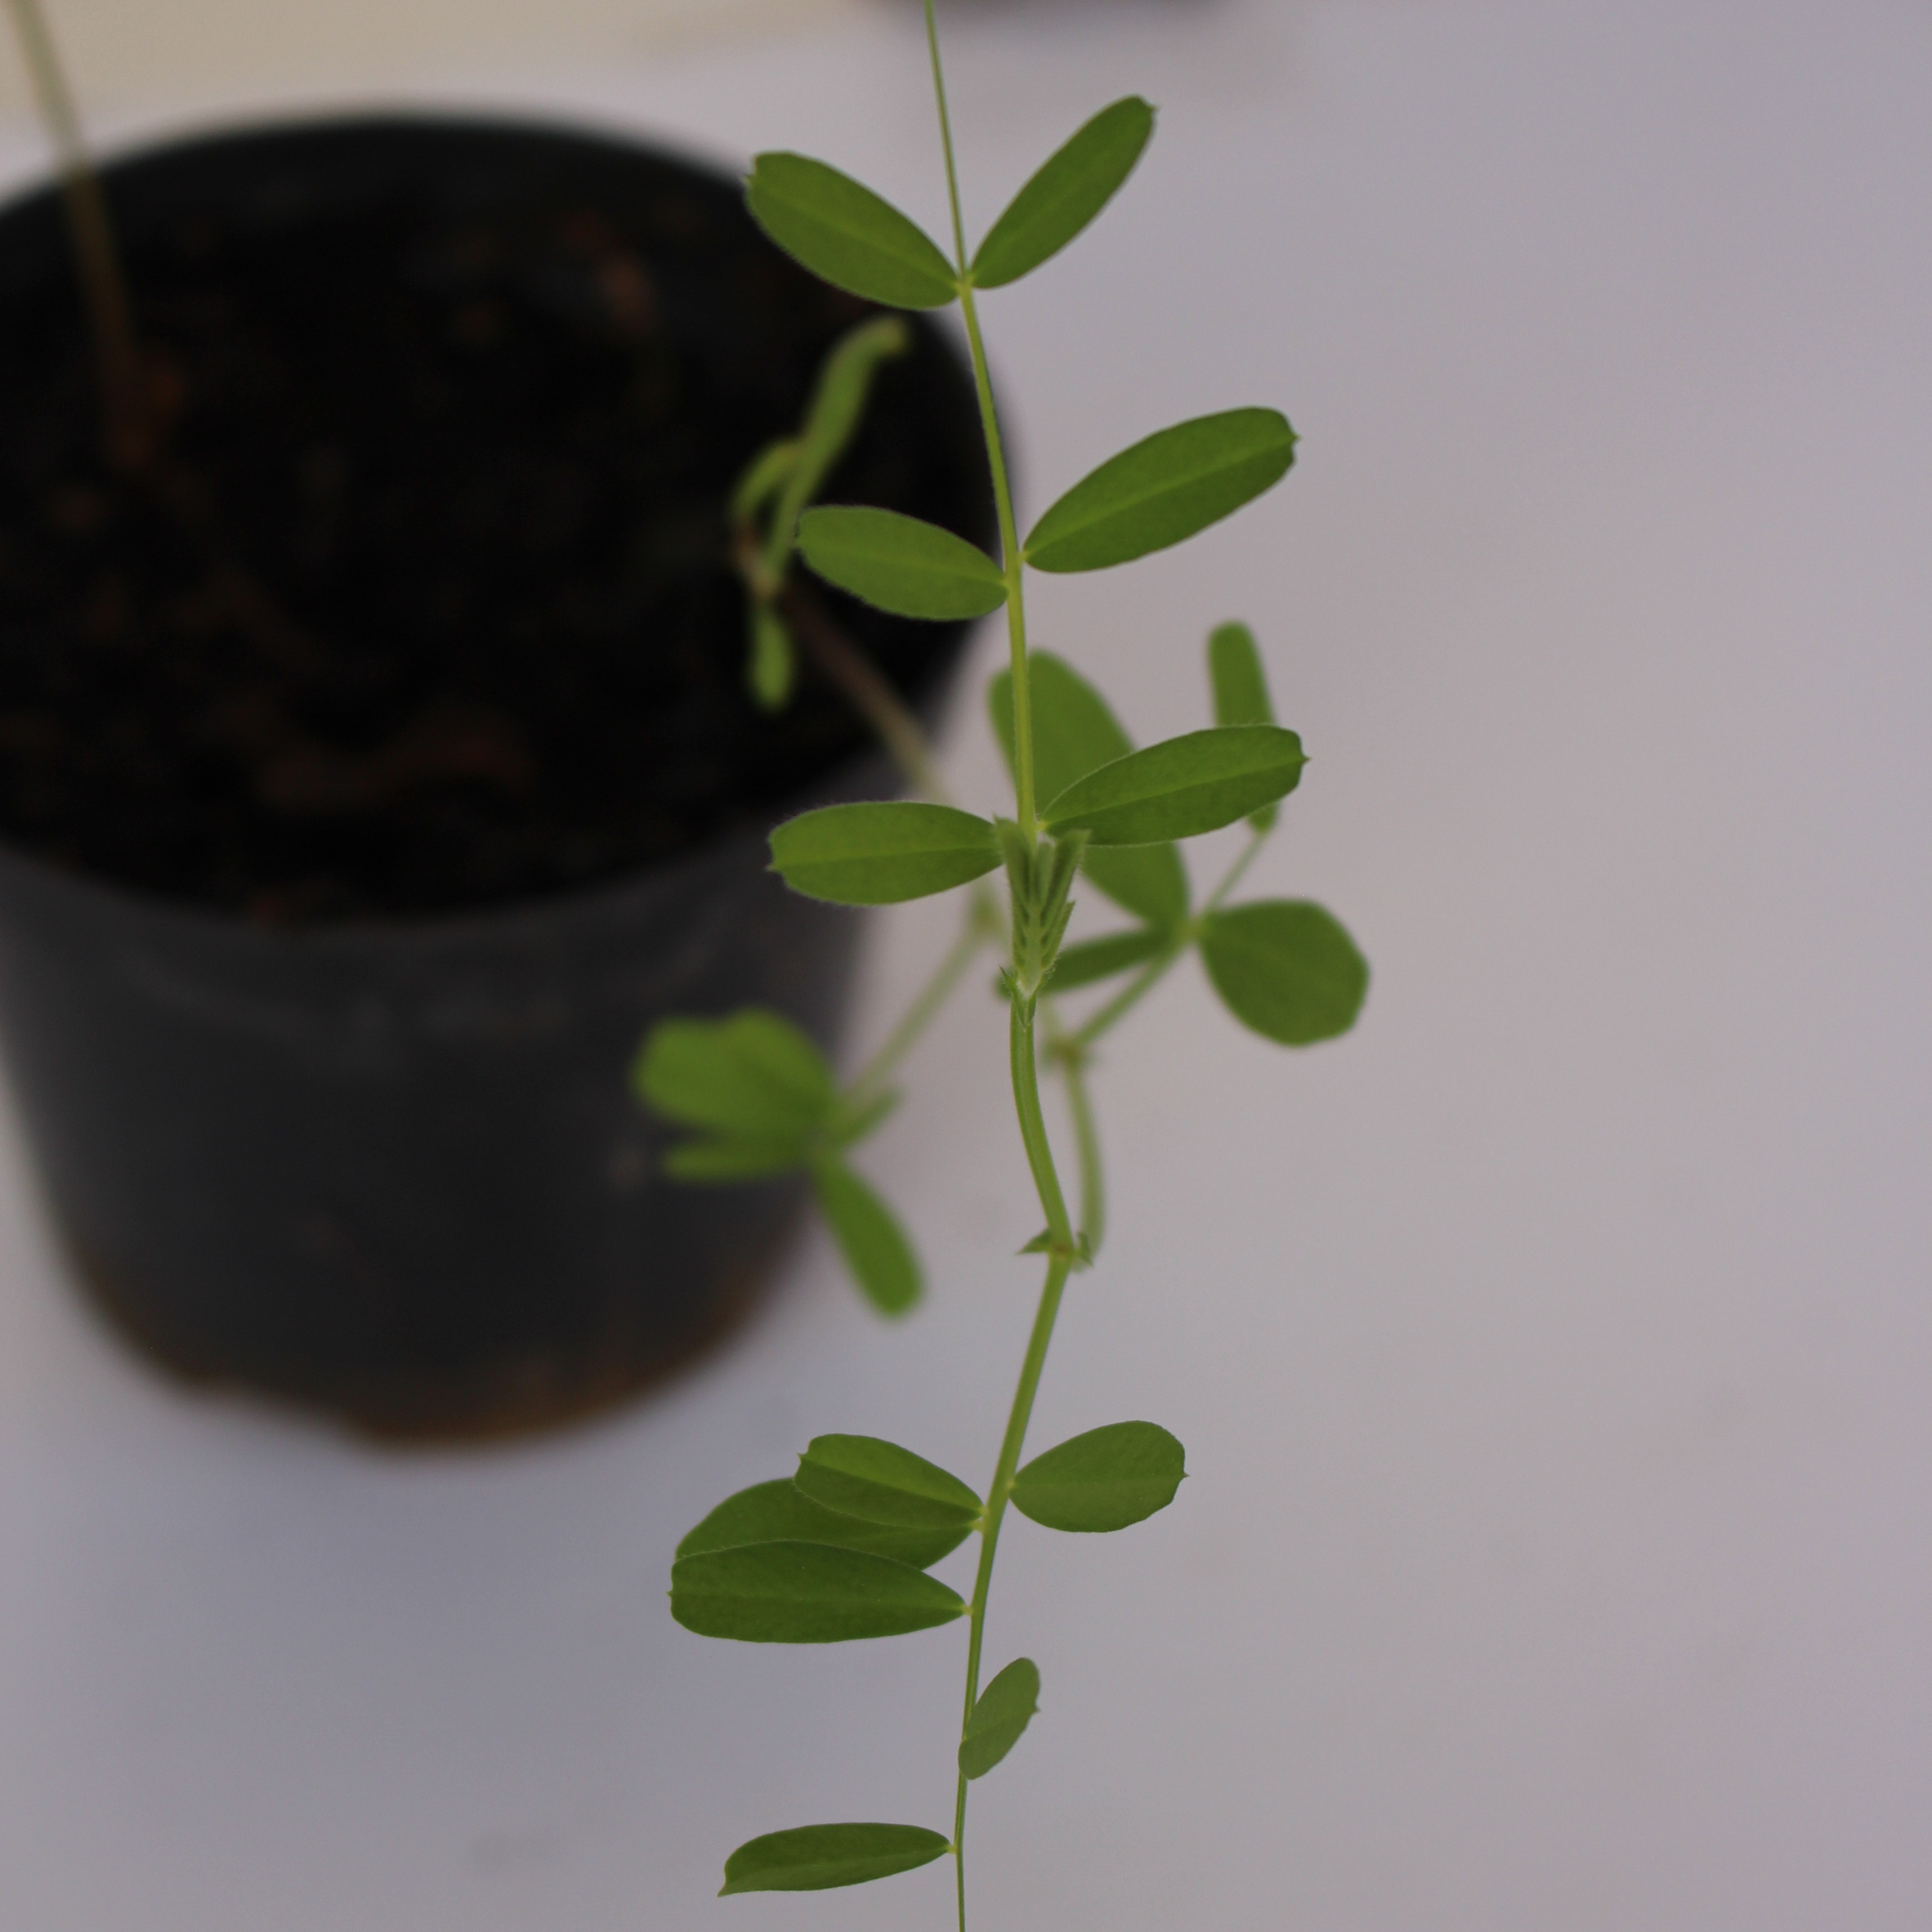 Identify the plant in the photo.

Vicia sativa
